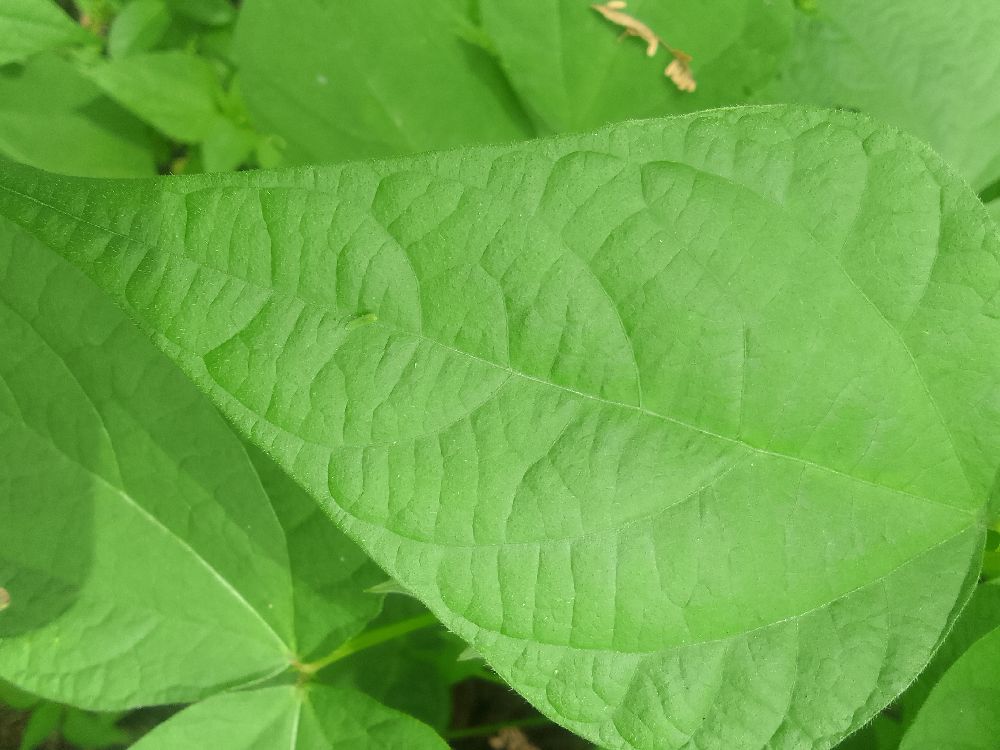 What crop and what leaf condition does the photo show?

common bean, healthy
